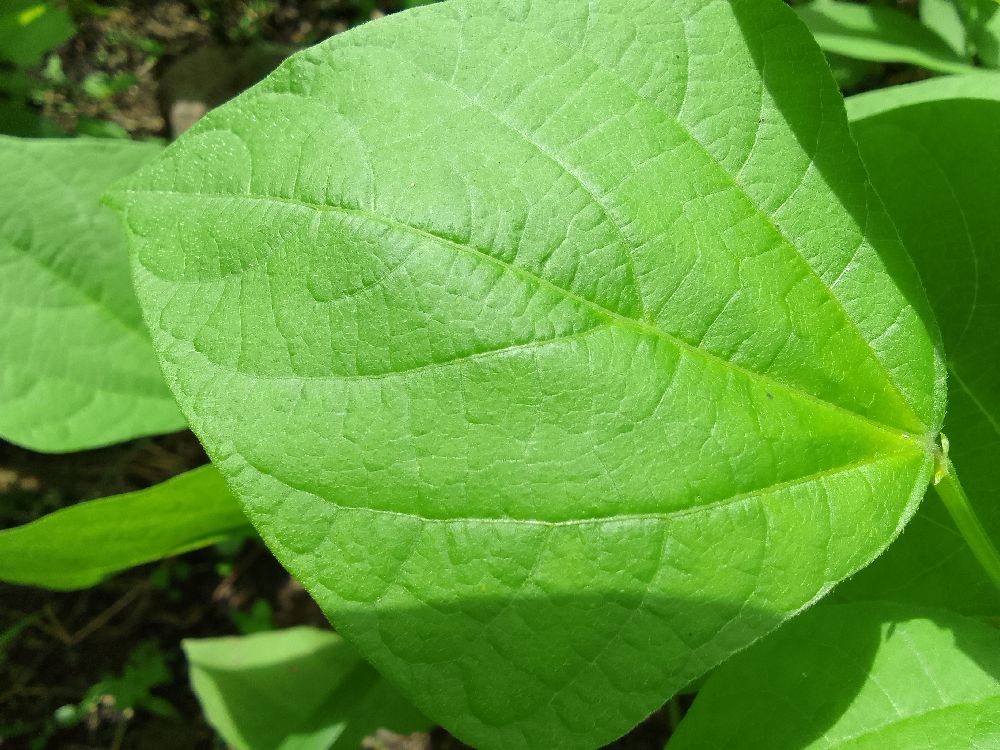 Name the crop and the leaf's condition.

common bean, healthy
